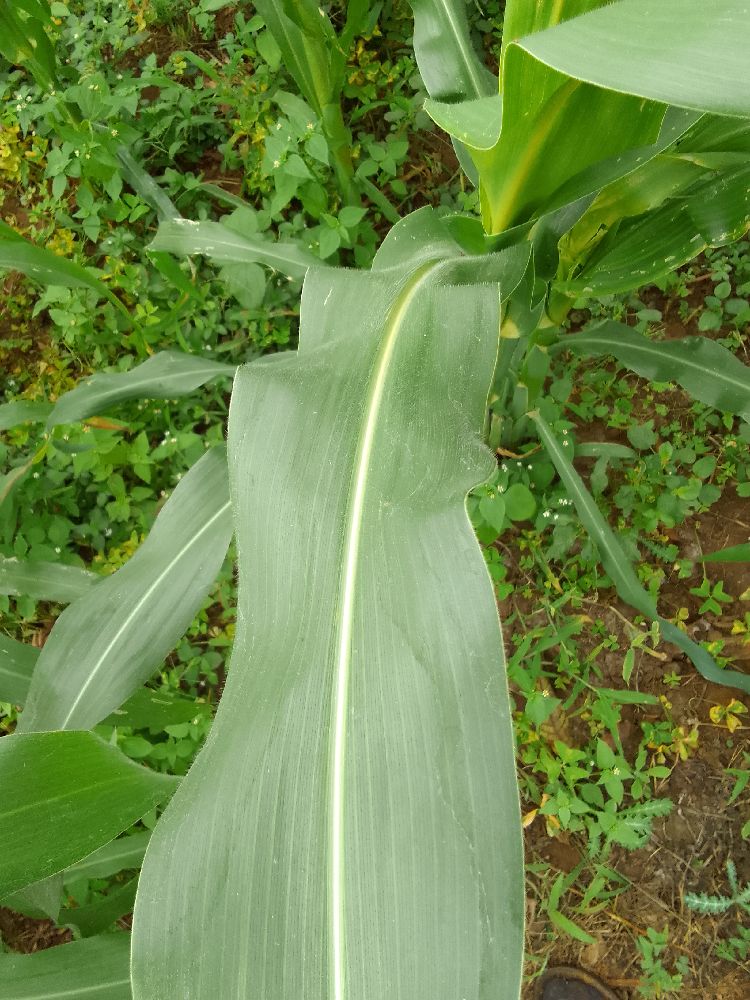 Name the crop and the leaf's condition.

maize, healthy
